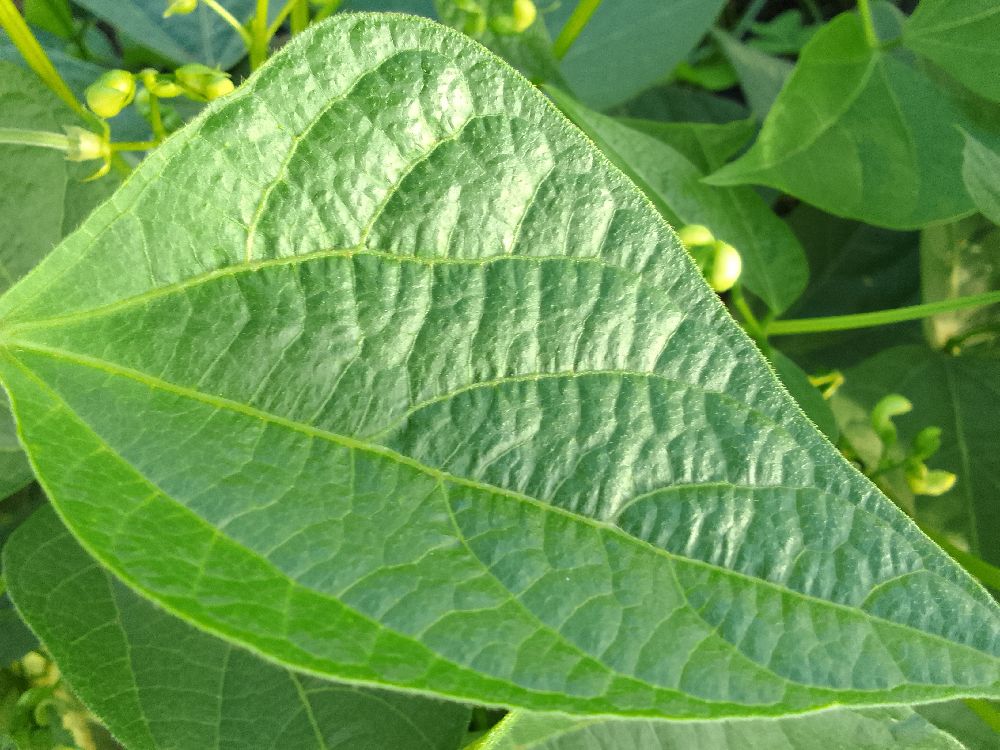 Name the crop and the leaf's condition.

common bean, healthy
